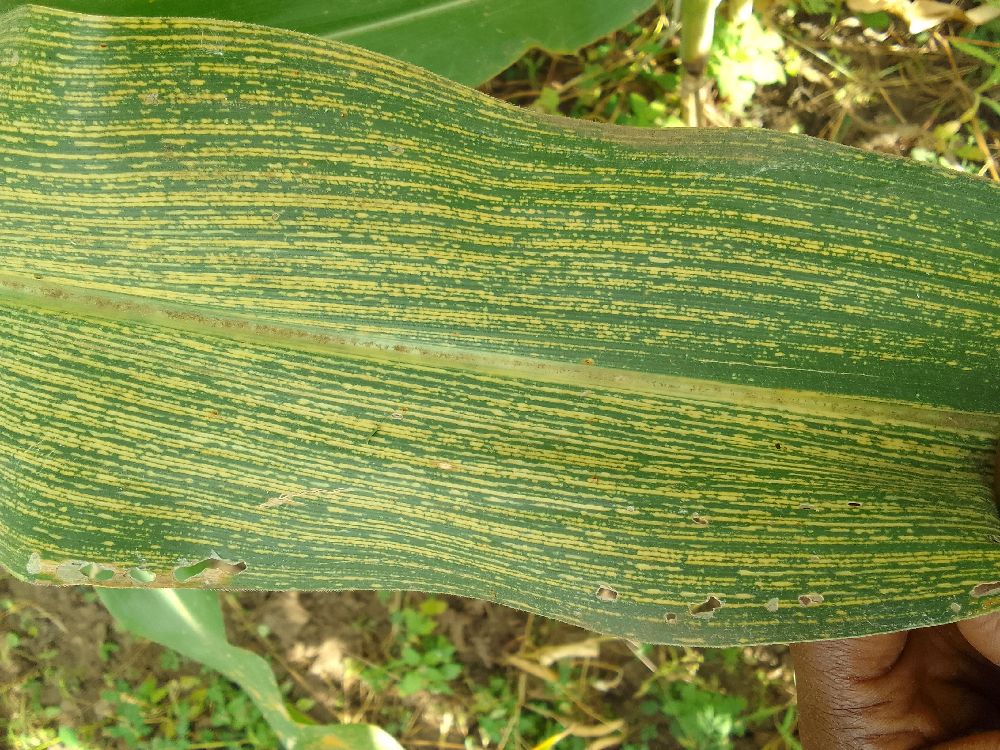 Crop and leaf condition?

maize, maize streak virus
